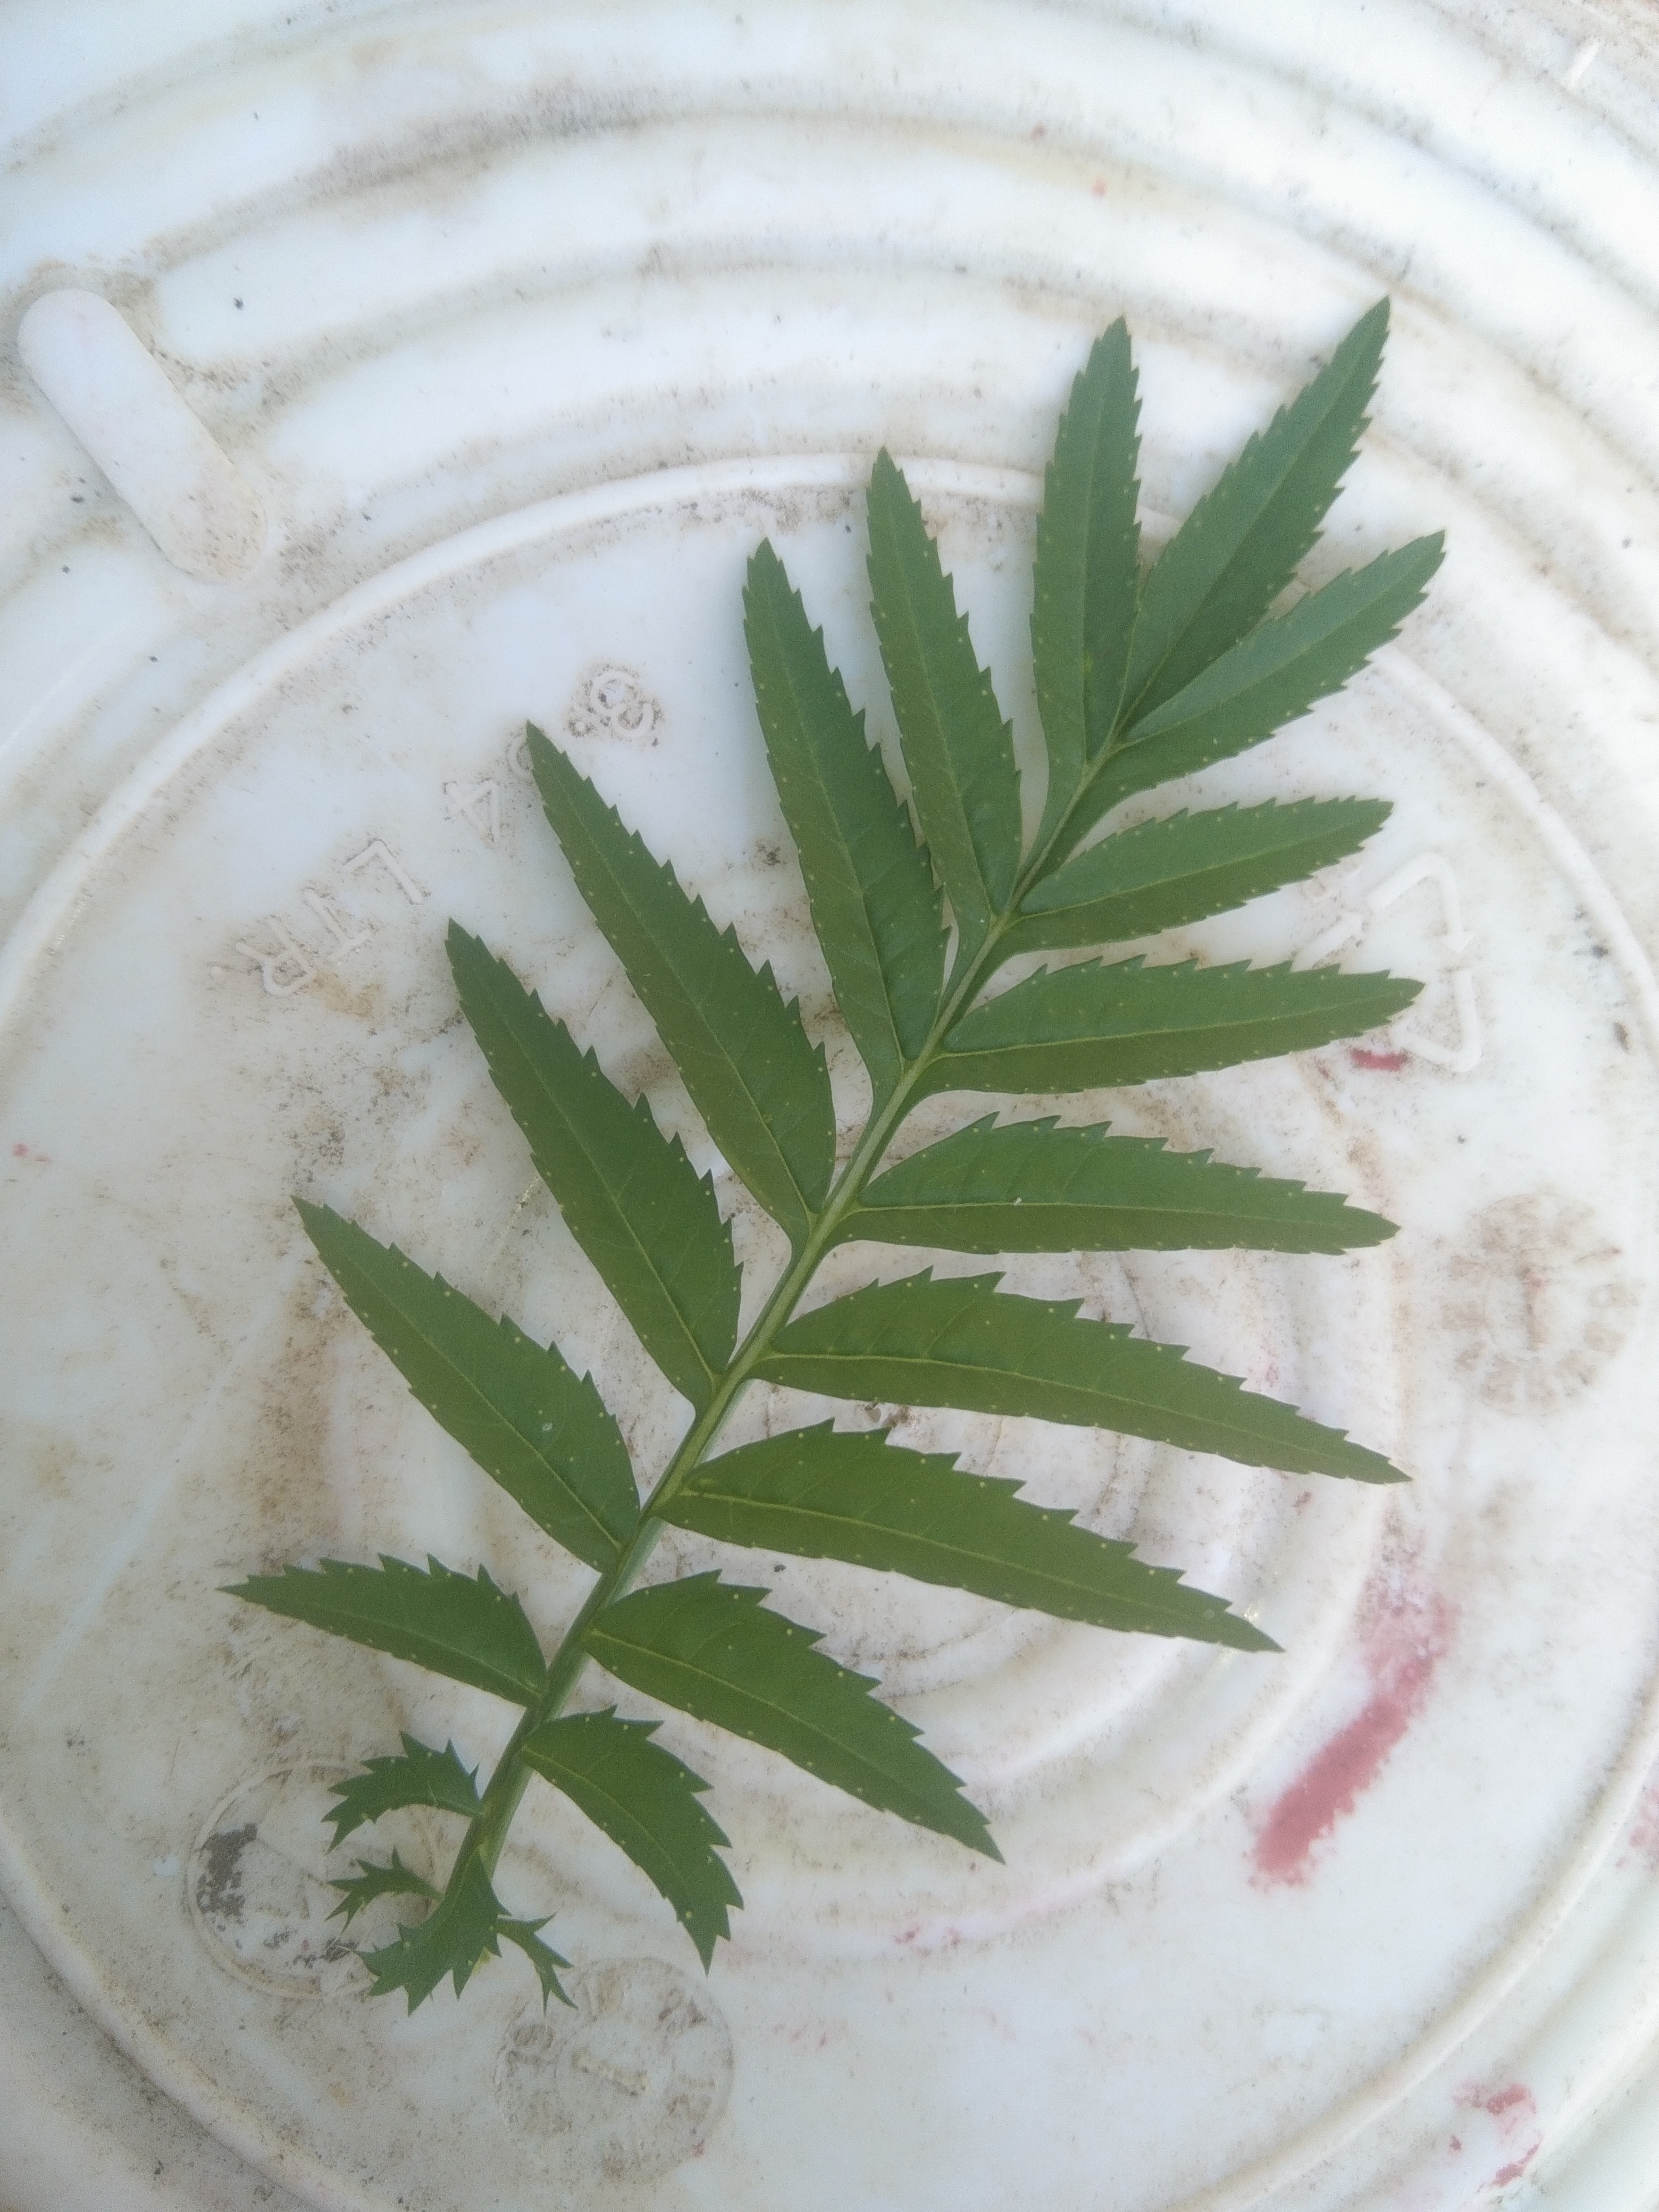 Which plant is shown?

marigold
